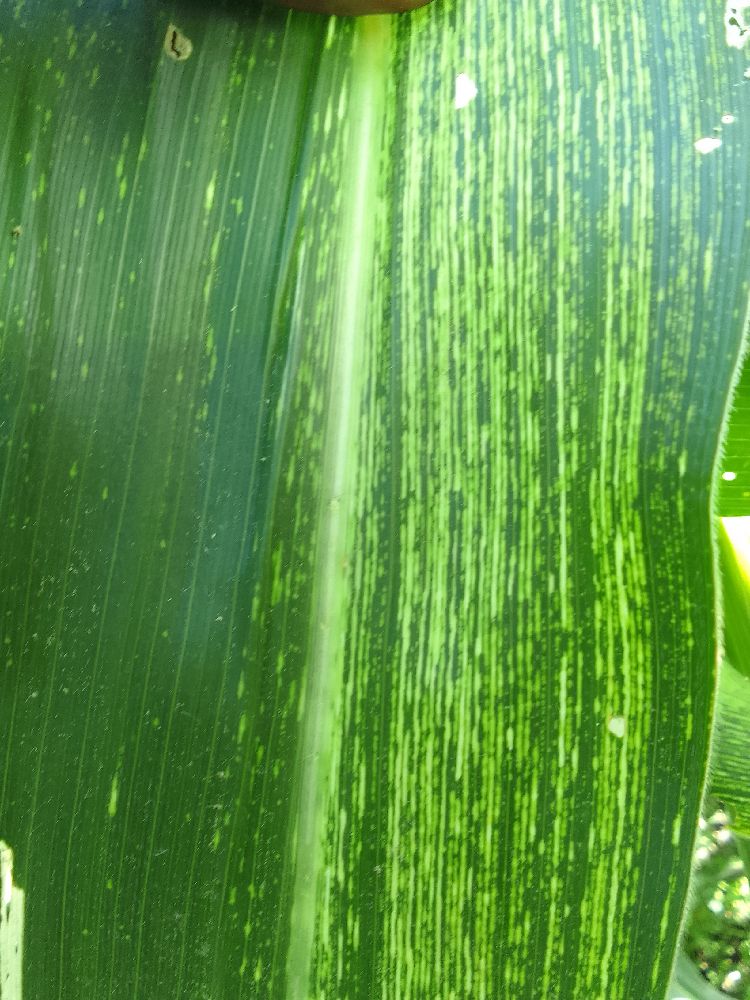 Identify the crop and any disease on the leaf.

maize, maize streak virus
